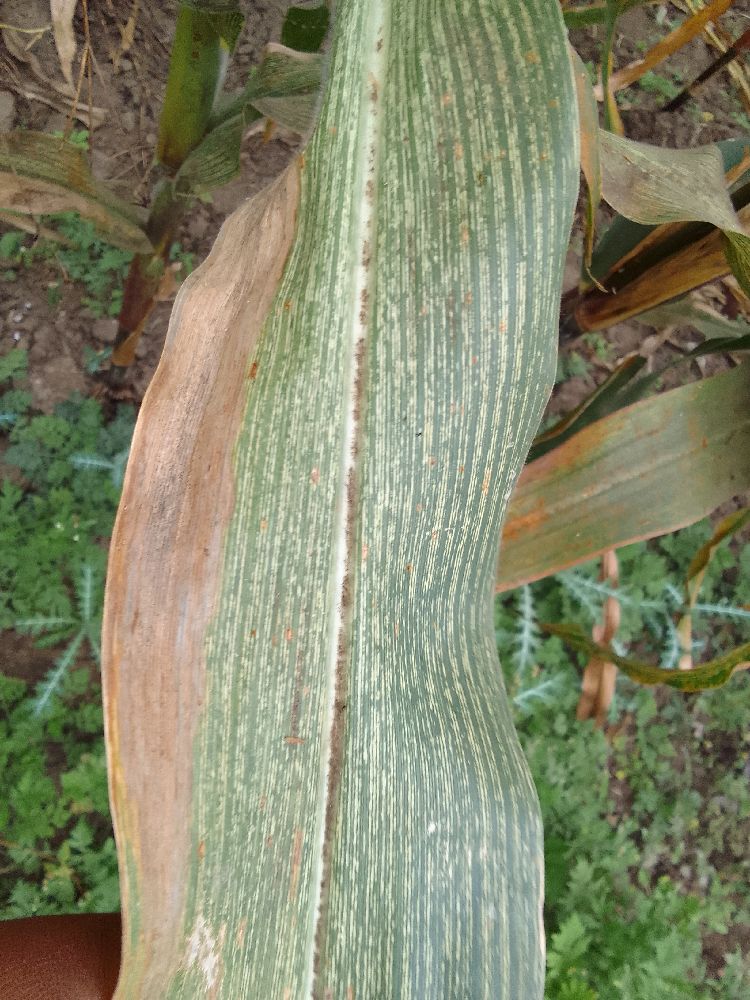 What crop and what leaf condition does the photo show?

maize, maize streak virus
